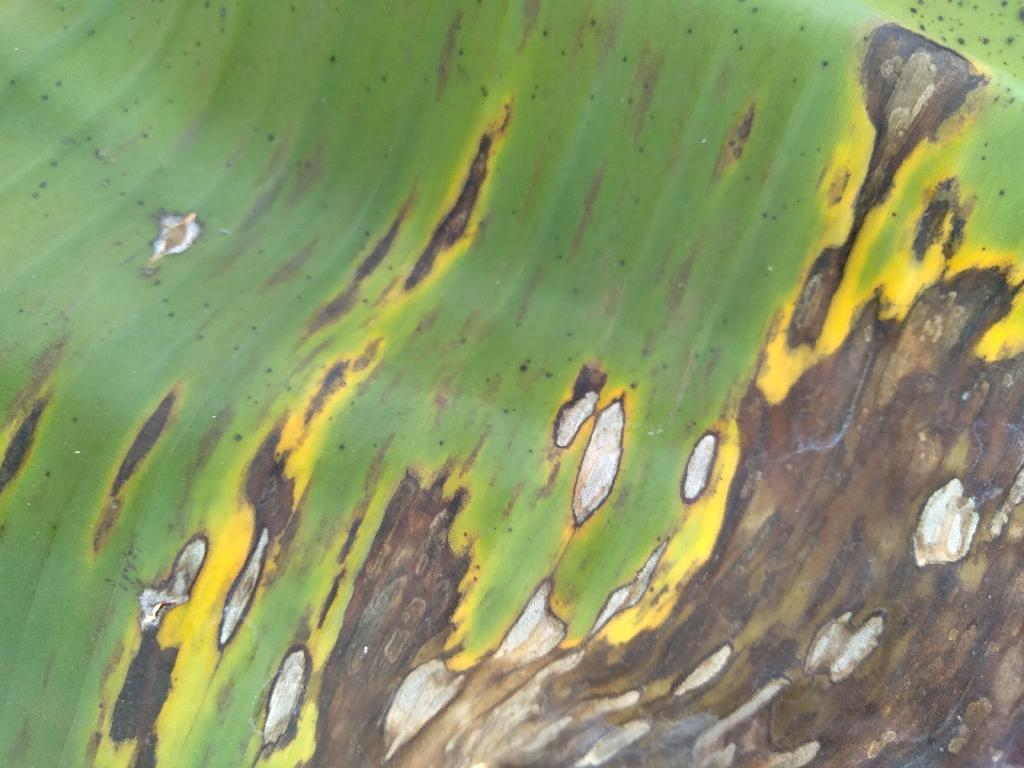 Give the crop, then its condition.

banana, black sigatoka
